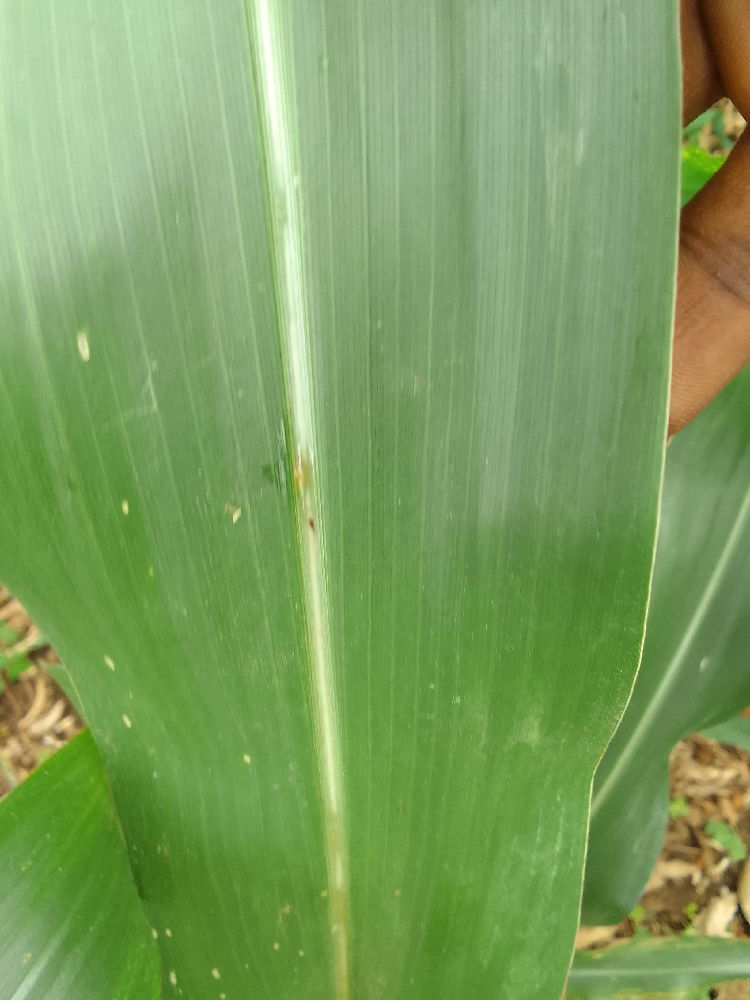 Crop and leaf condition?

maize, healthy
